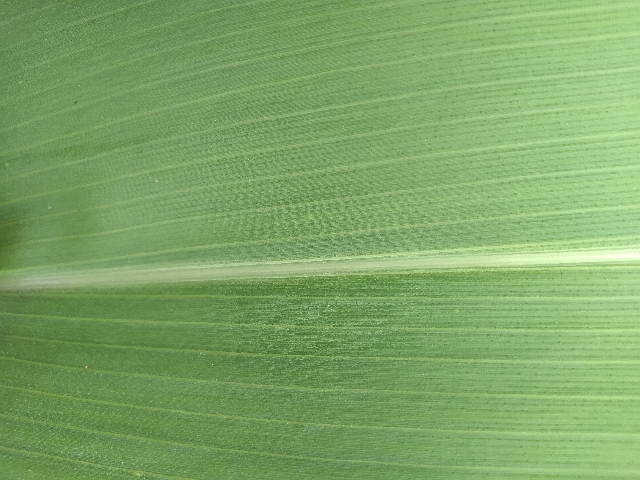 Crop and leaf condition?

maize, healthy
